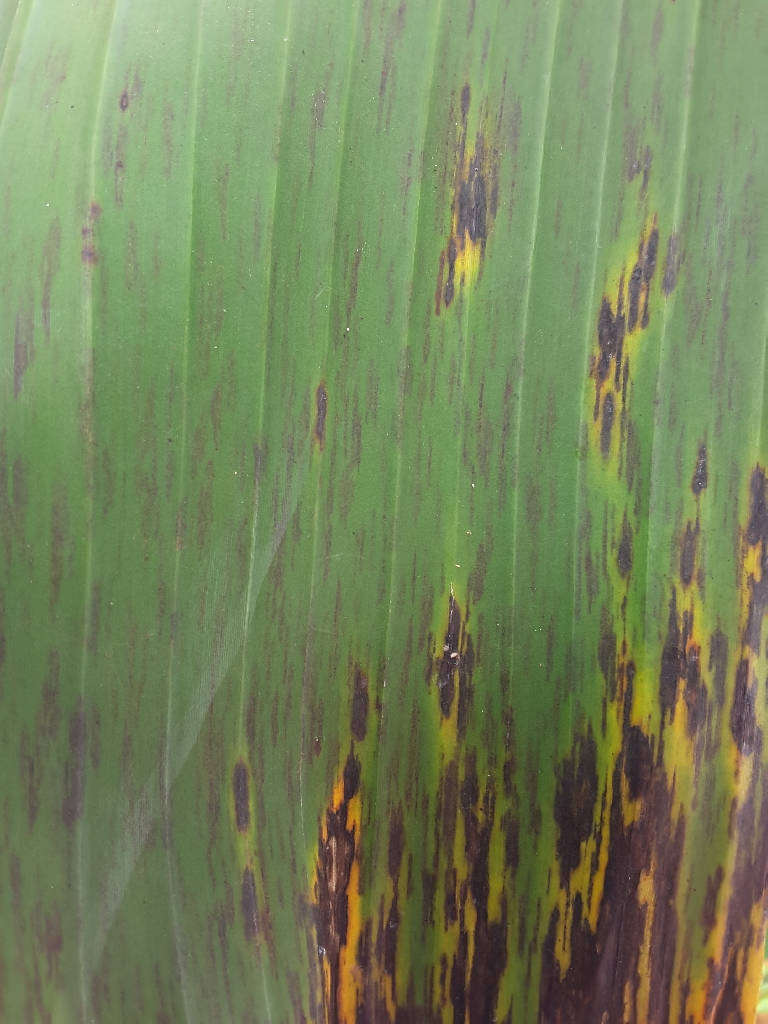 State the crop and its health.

banana, black sigatoka
